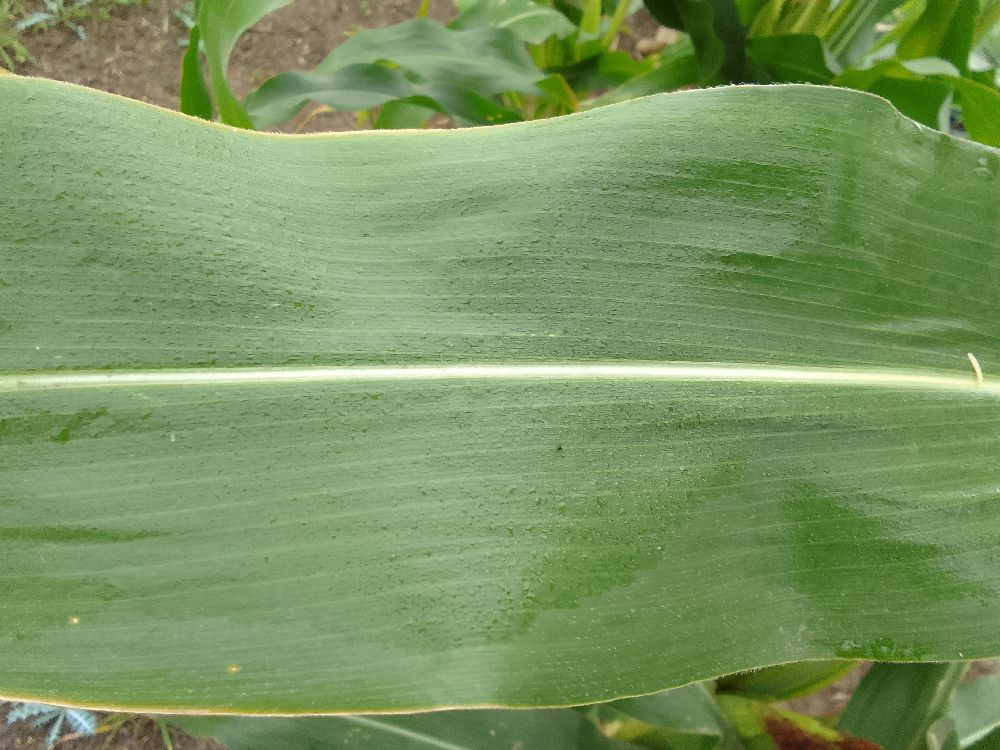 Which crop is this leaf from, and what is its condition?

maize, healthy
